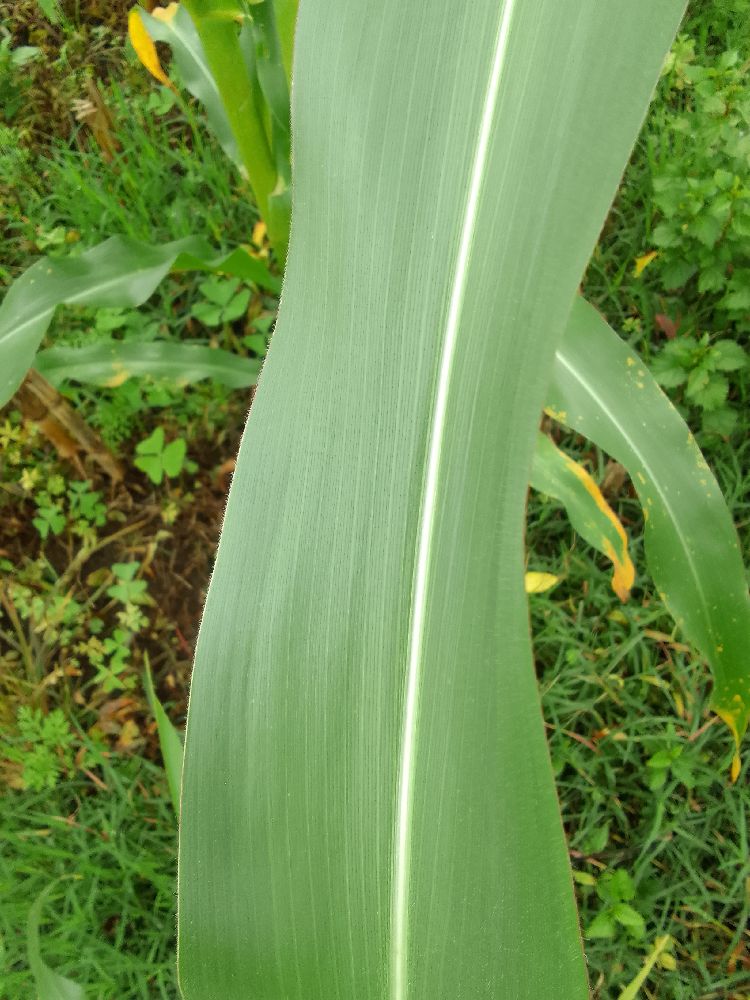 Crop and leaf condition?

maize, healthy
